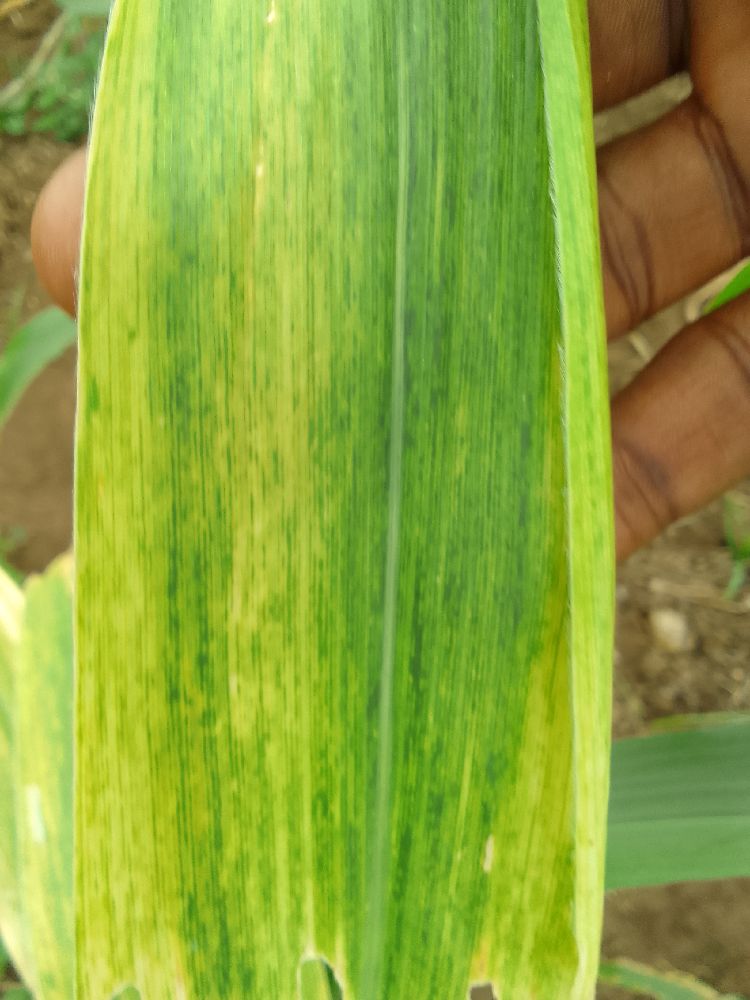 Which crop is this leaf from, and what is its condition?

maize, maize lethal necrosis
